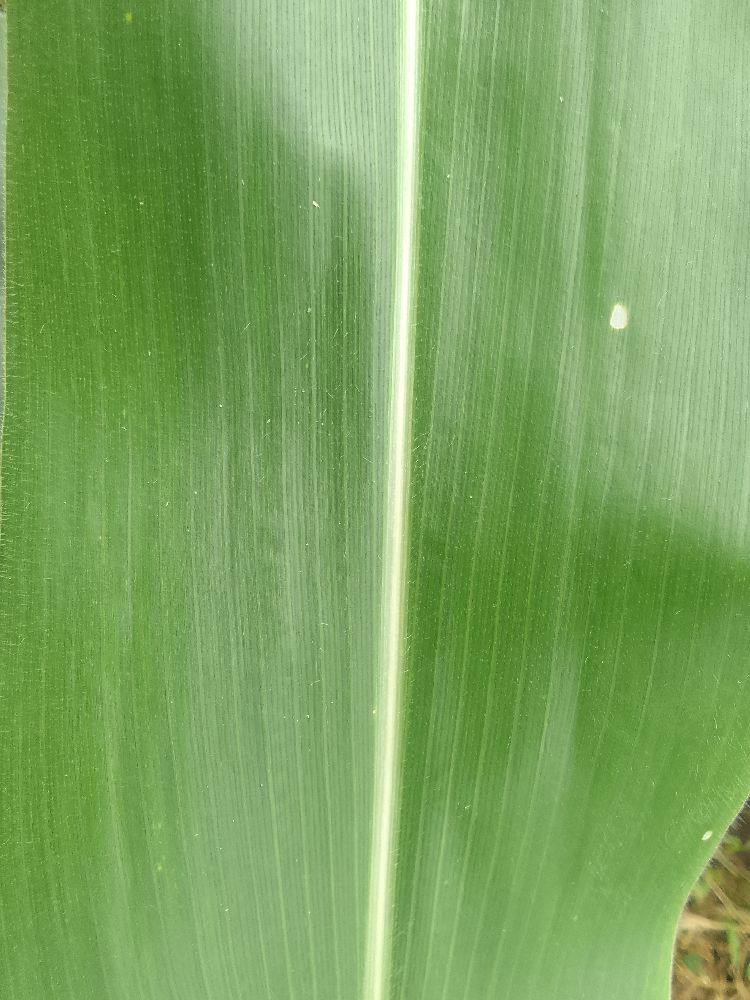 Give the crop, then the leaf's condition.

maize, healthy
